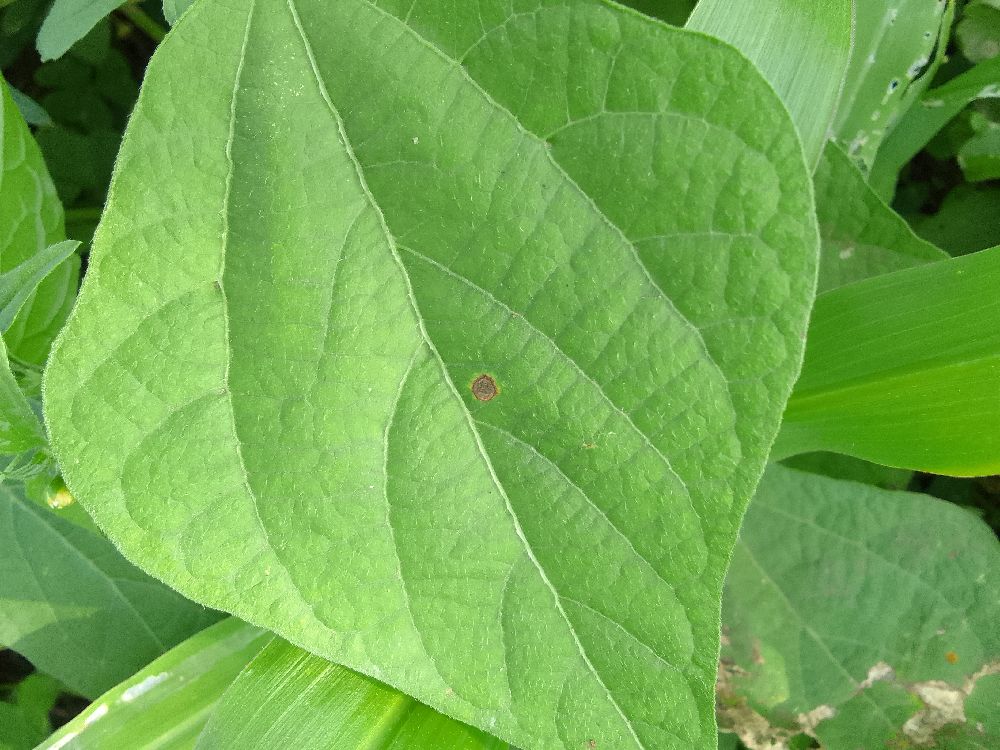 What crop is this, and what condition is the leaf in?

common bean, healthy
